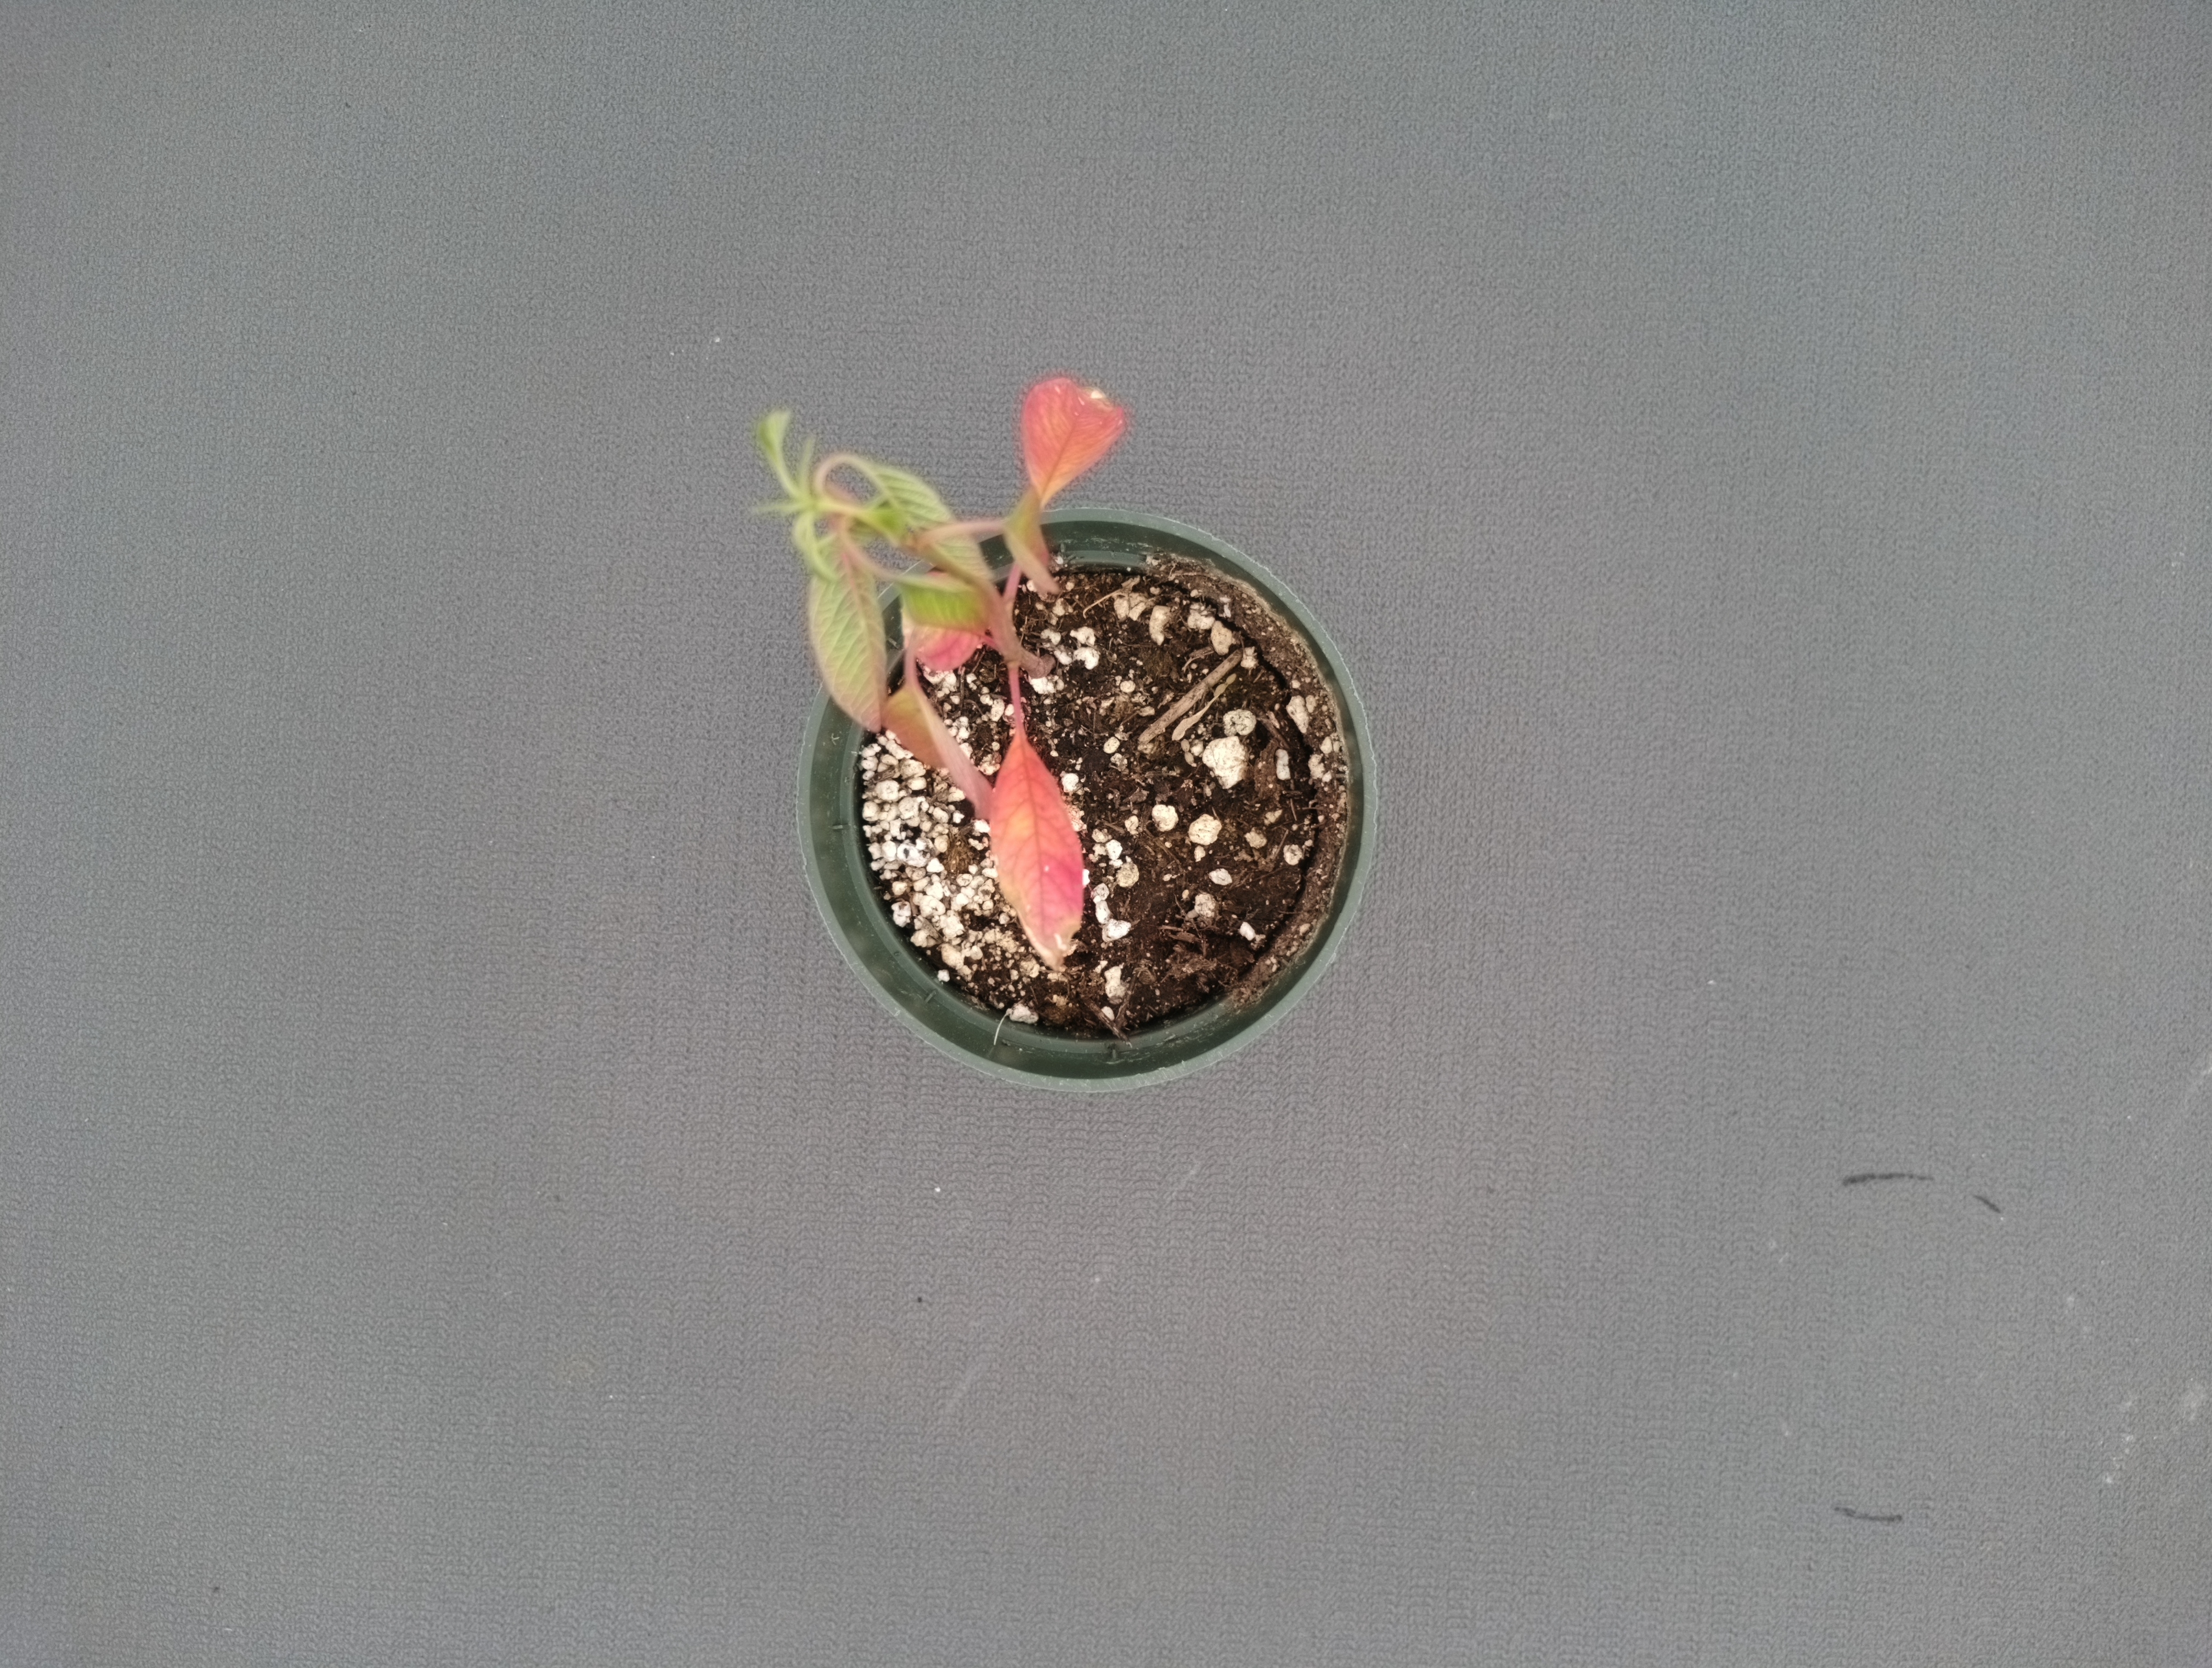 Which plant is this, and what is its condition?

waterhemp, epinasty
